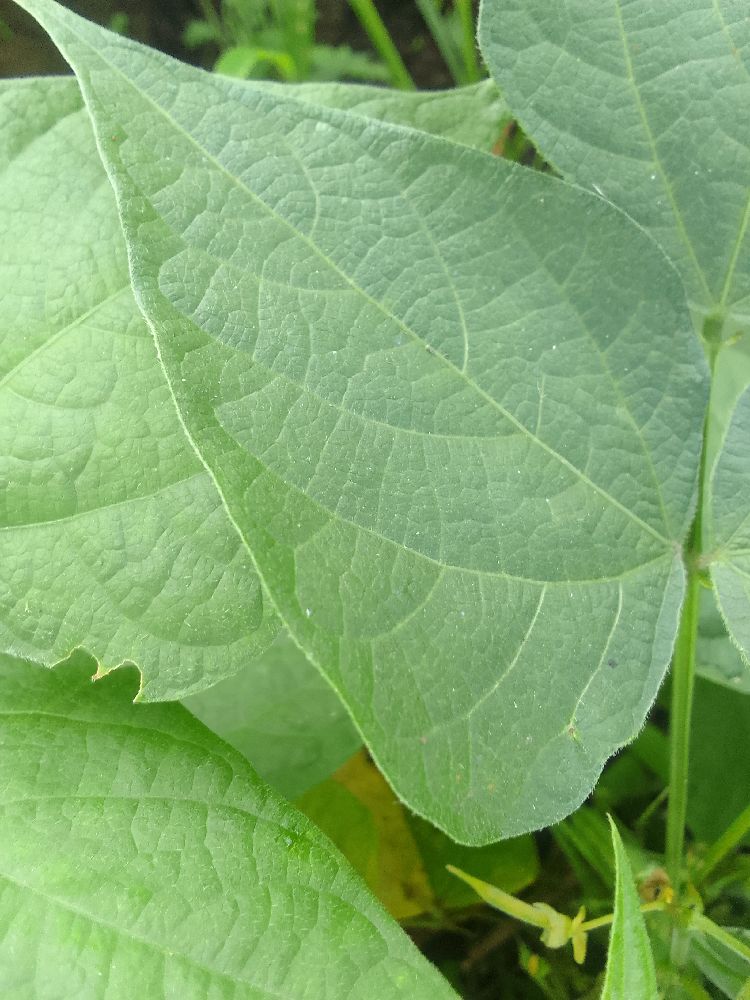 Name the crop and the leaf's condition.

common bean, healthy
